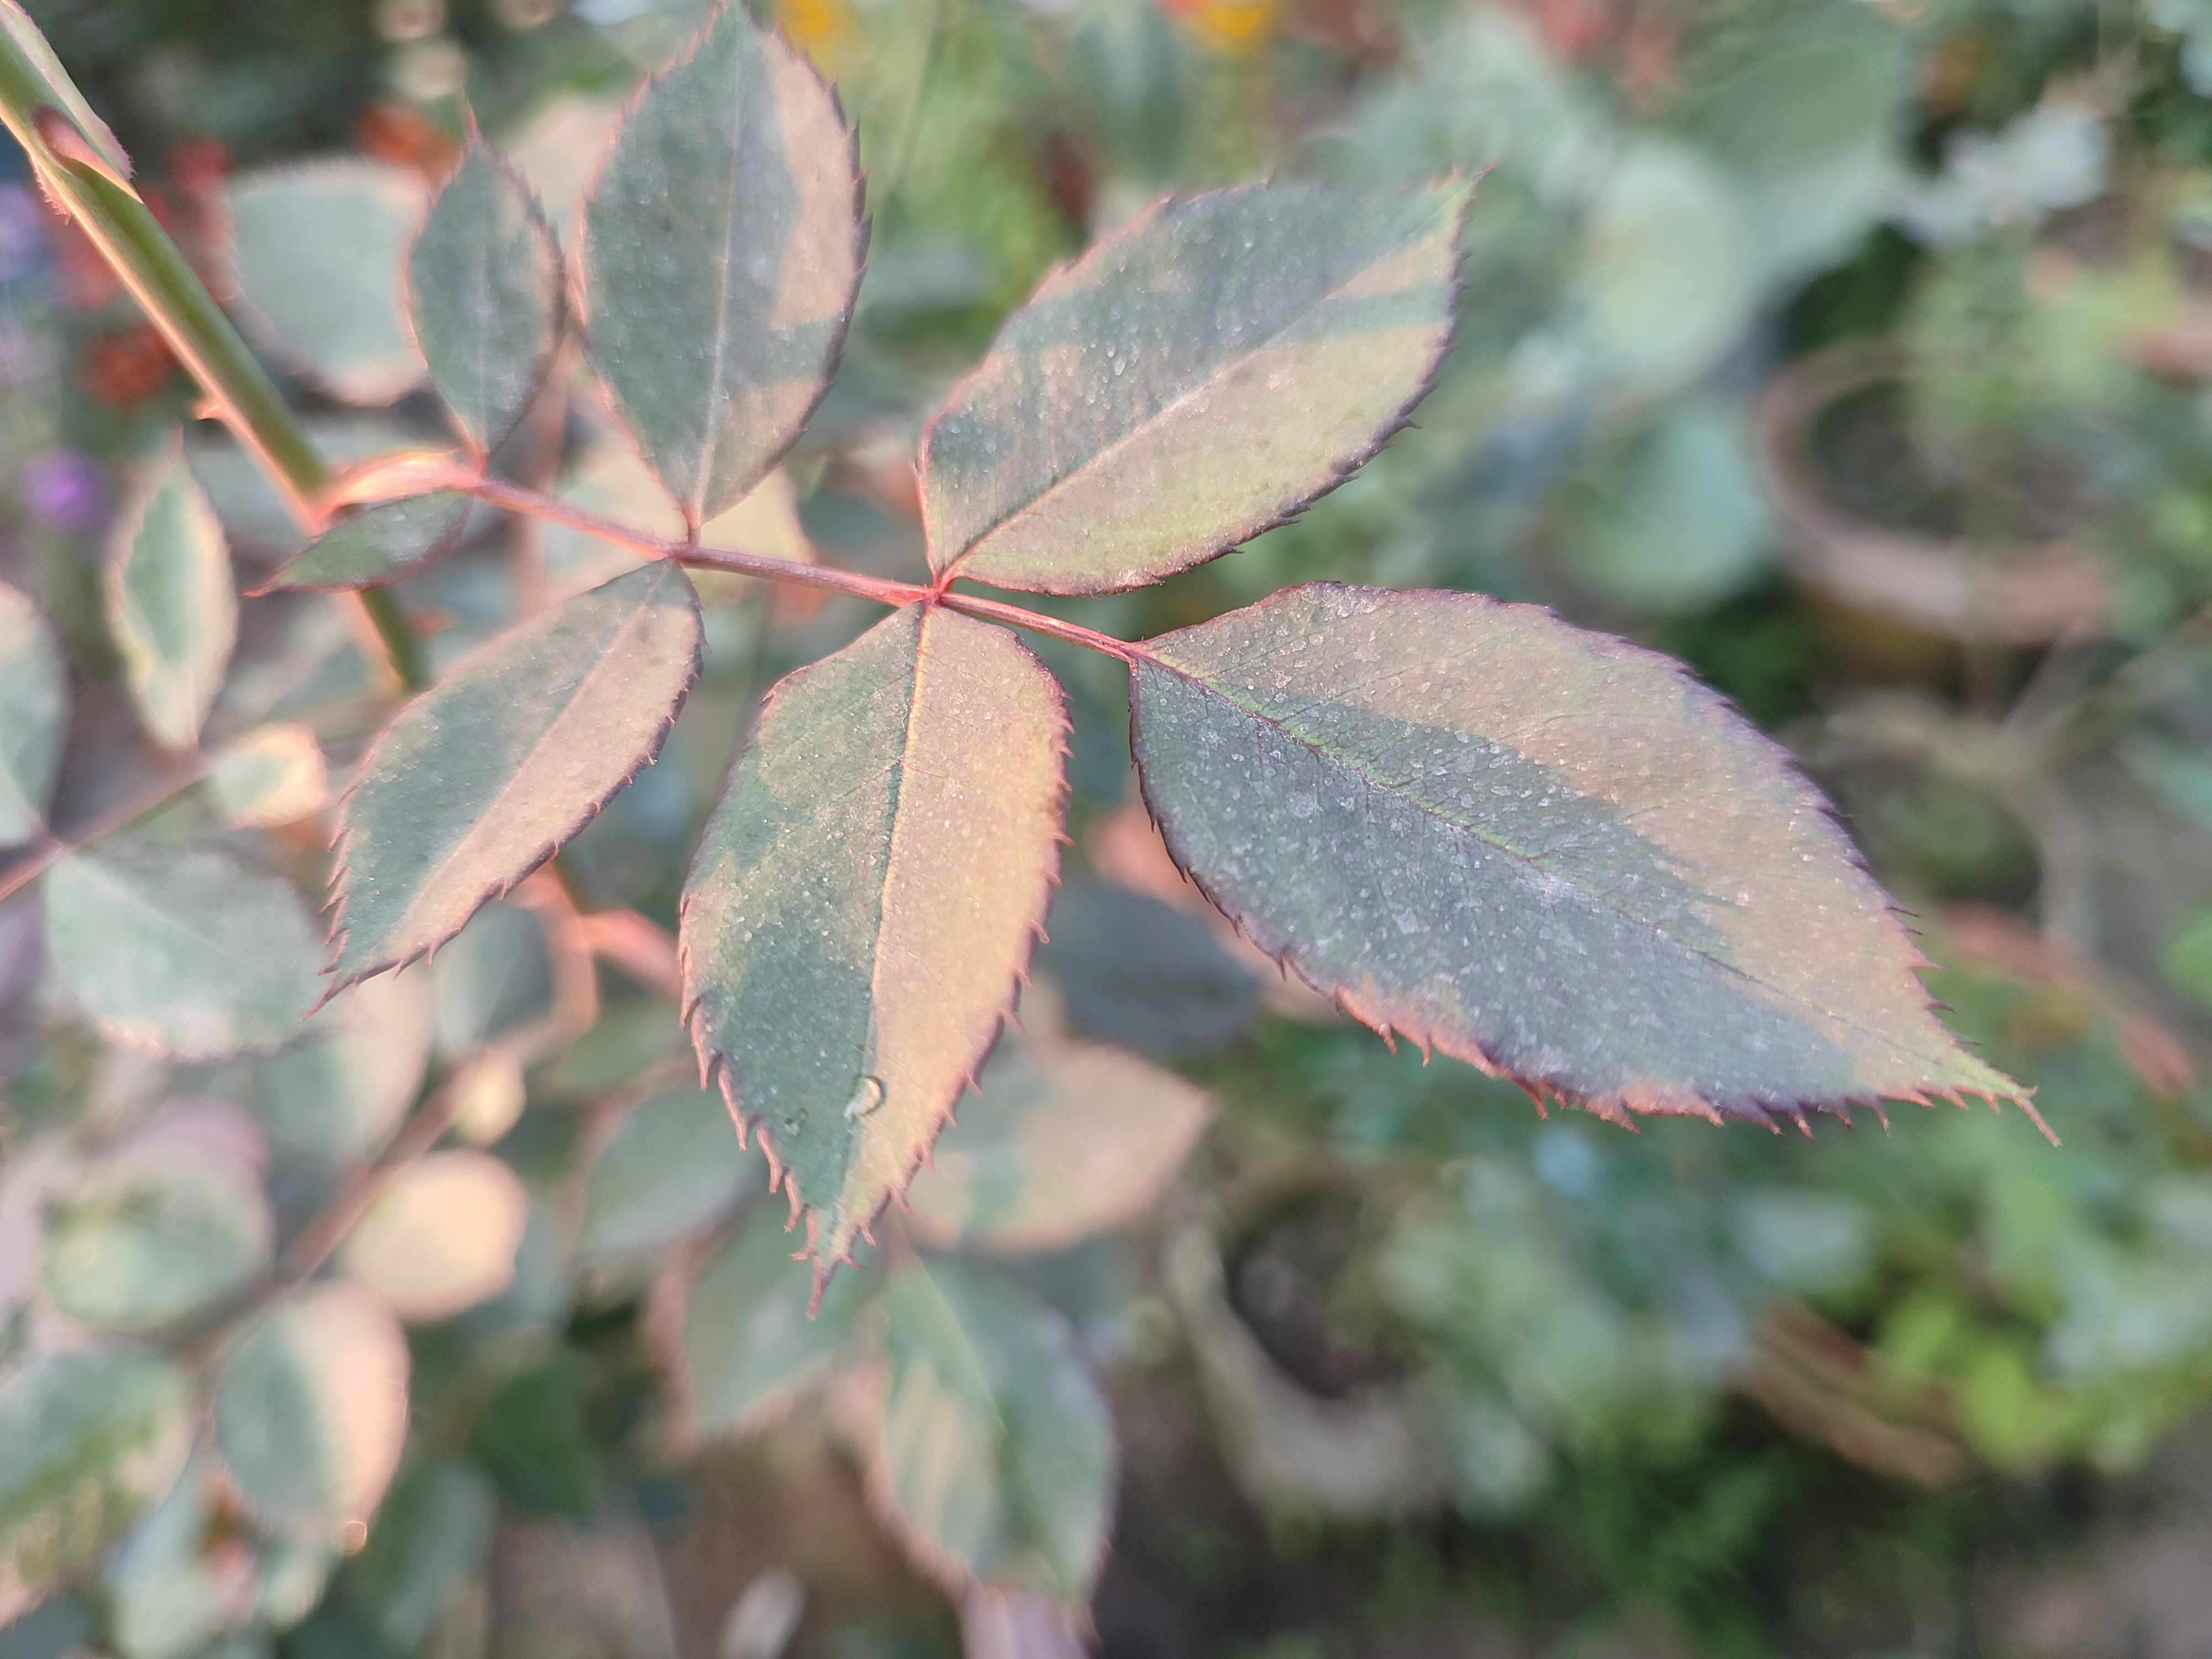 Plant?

rose
